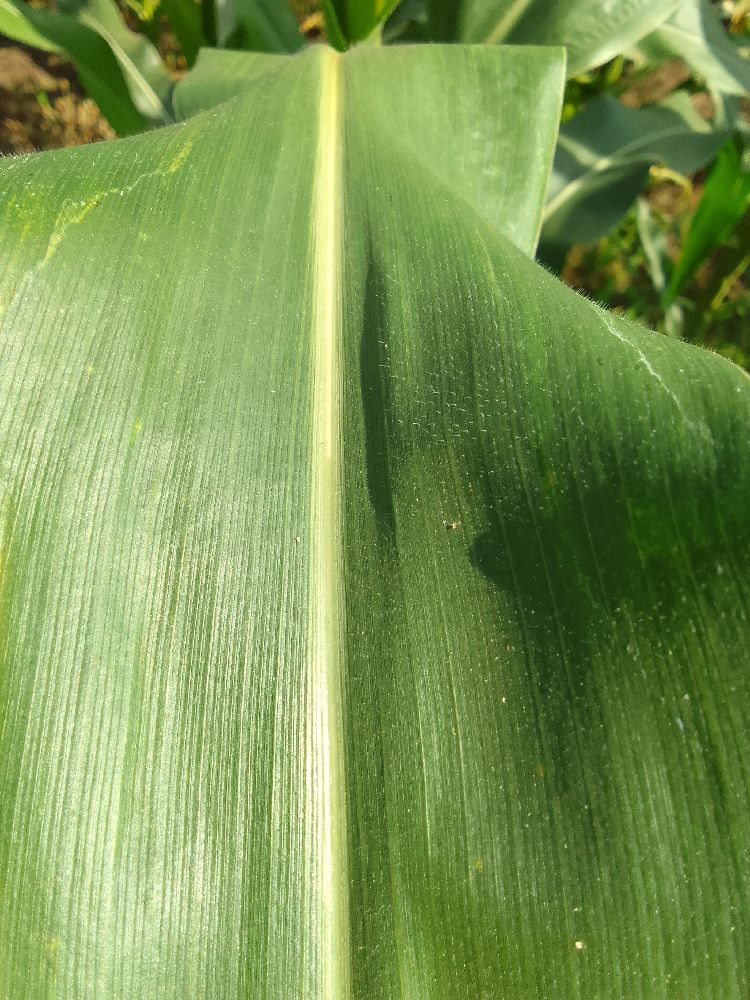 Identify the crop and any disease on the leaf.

maize, healthy
